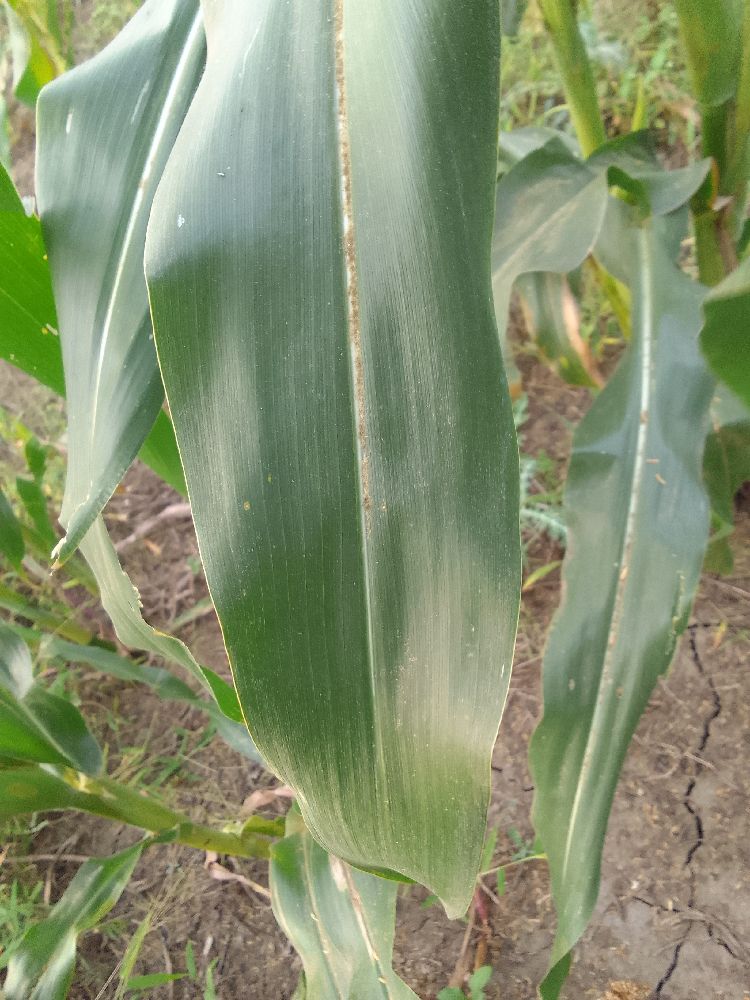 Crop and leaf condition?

maize, healthy
